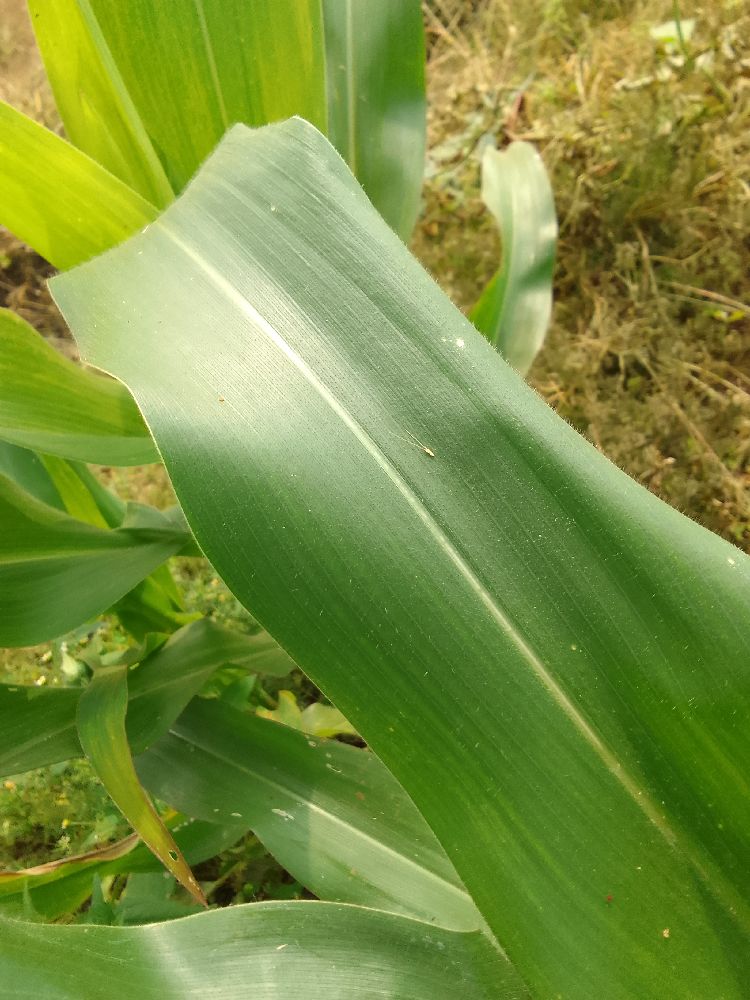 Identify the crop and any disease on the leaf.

maize, healthy
